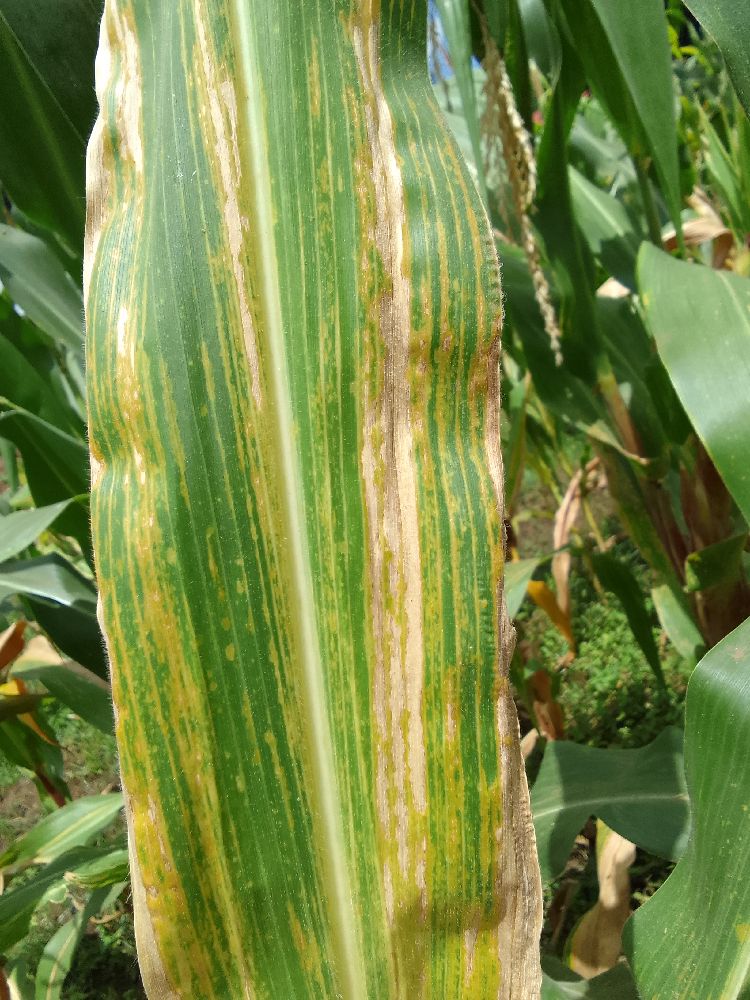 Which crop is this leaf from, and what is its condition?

maize, maize lethal necrosis
